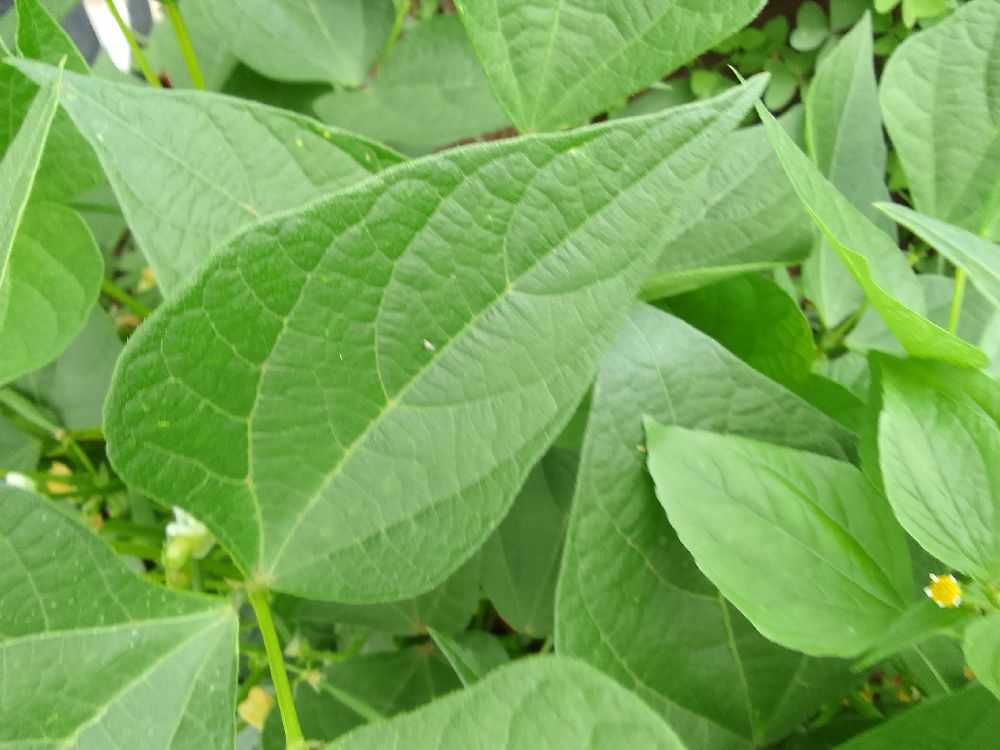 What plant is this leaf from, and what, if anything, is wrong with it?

common bean, healthy
